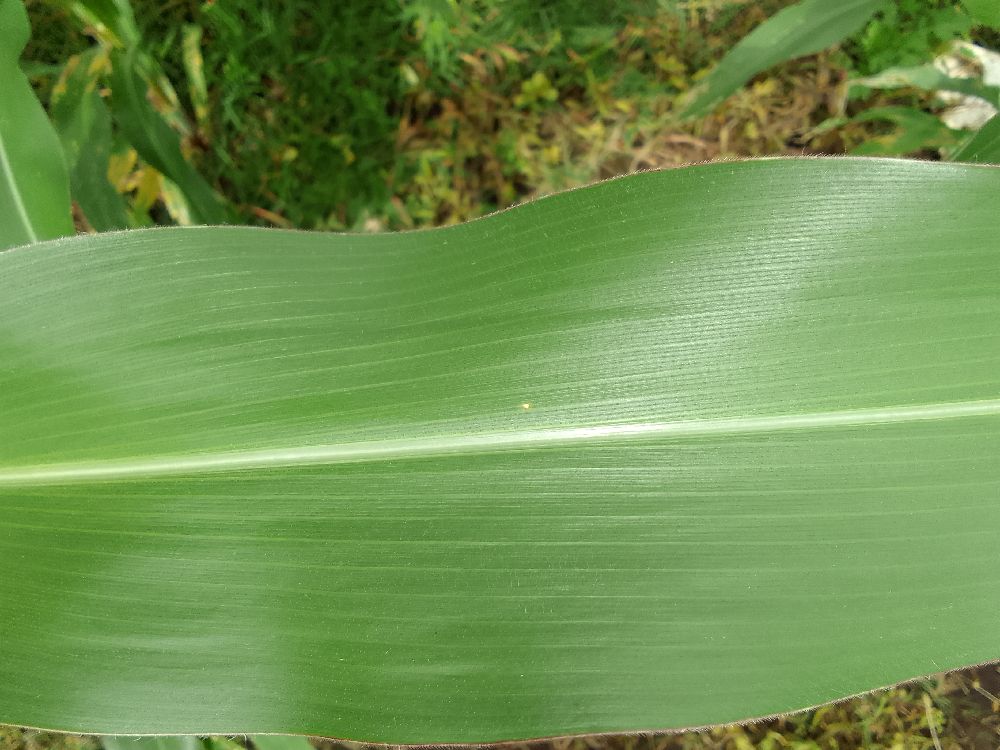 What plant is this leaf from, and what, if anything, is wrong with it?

maize, healthy
